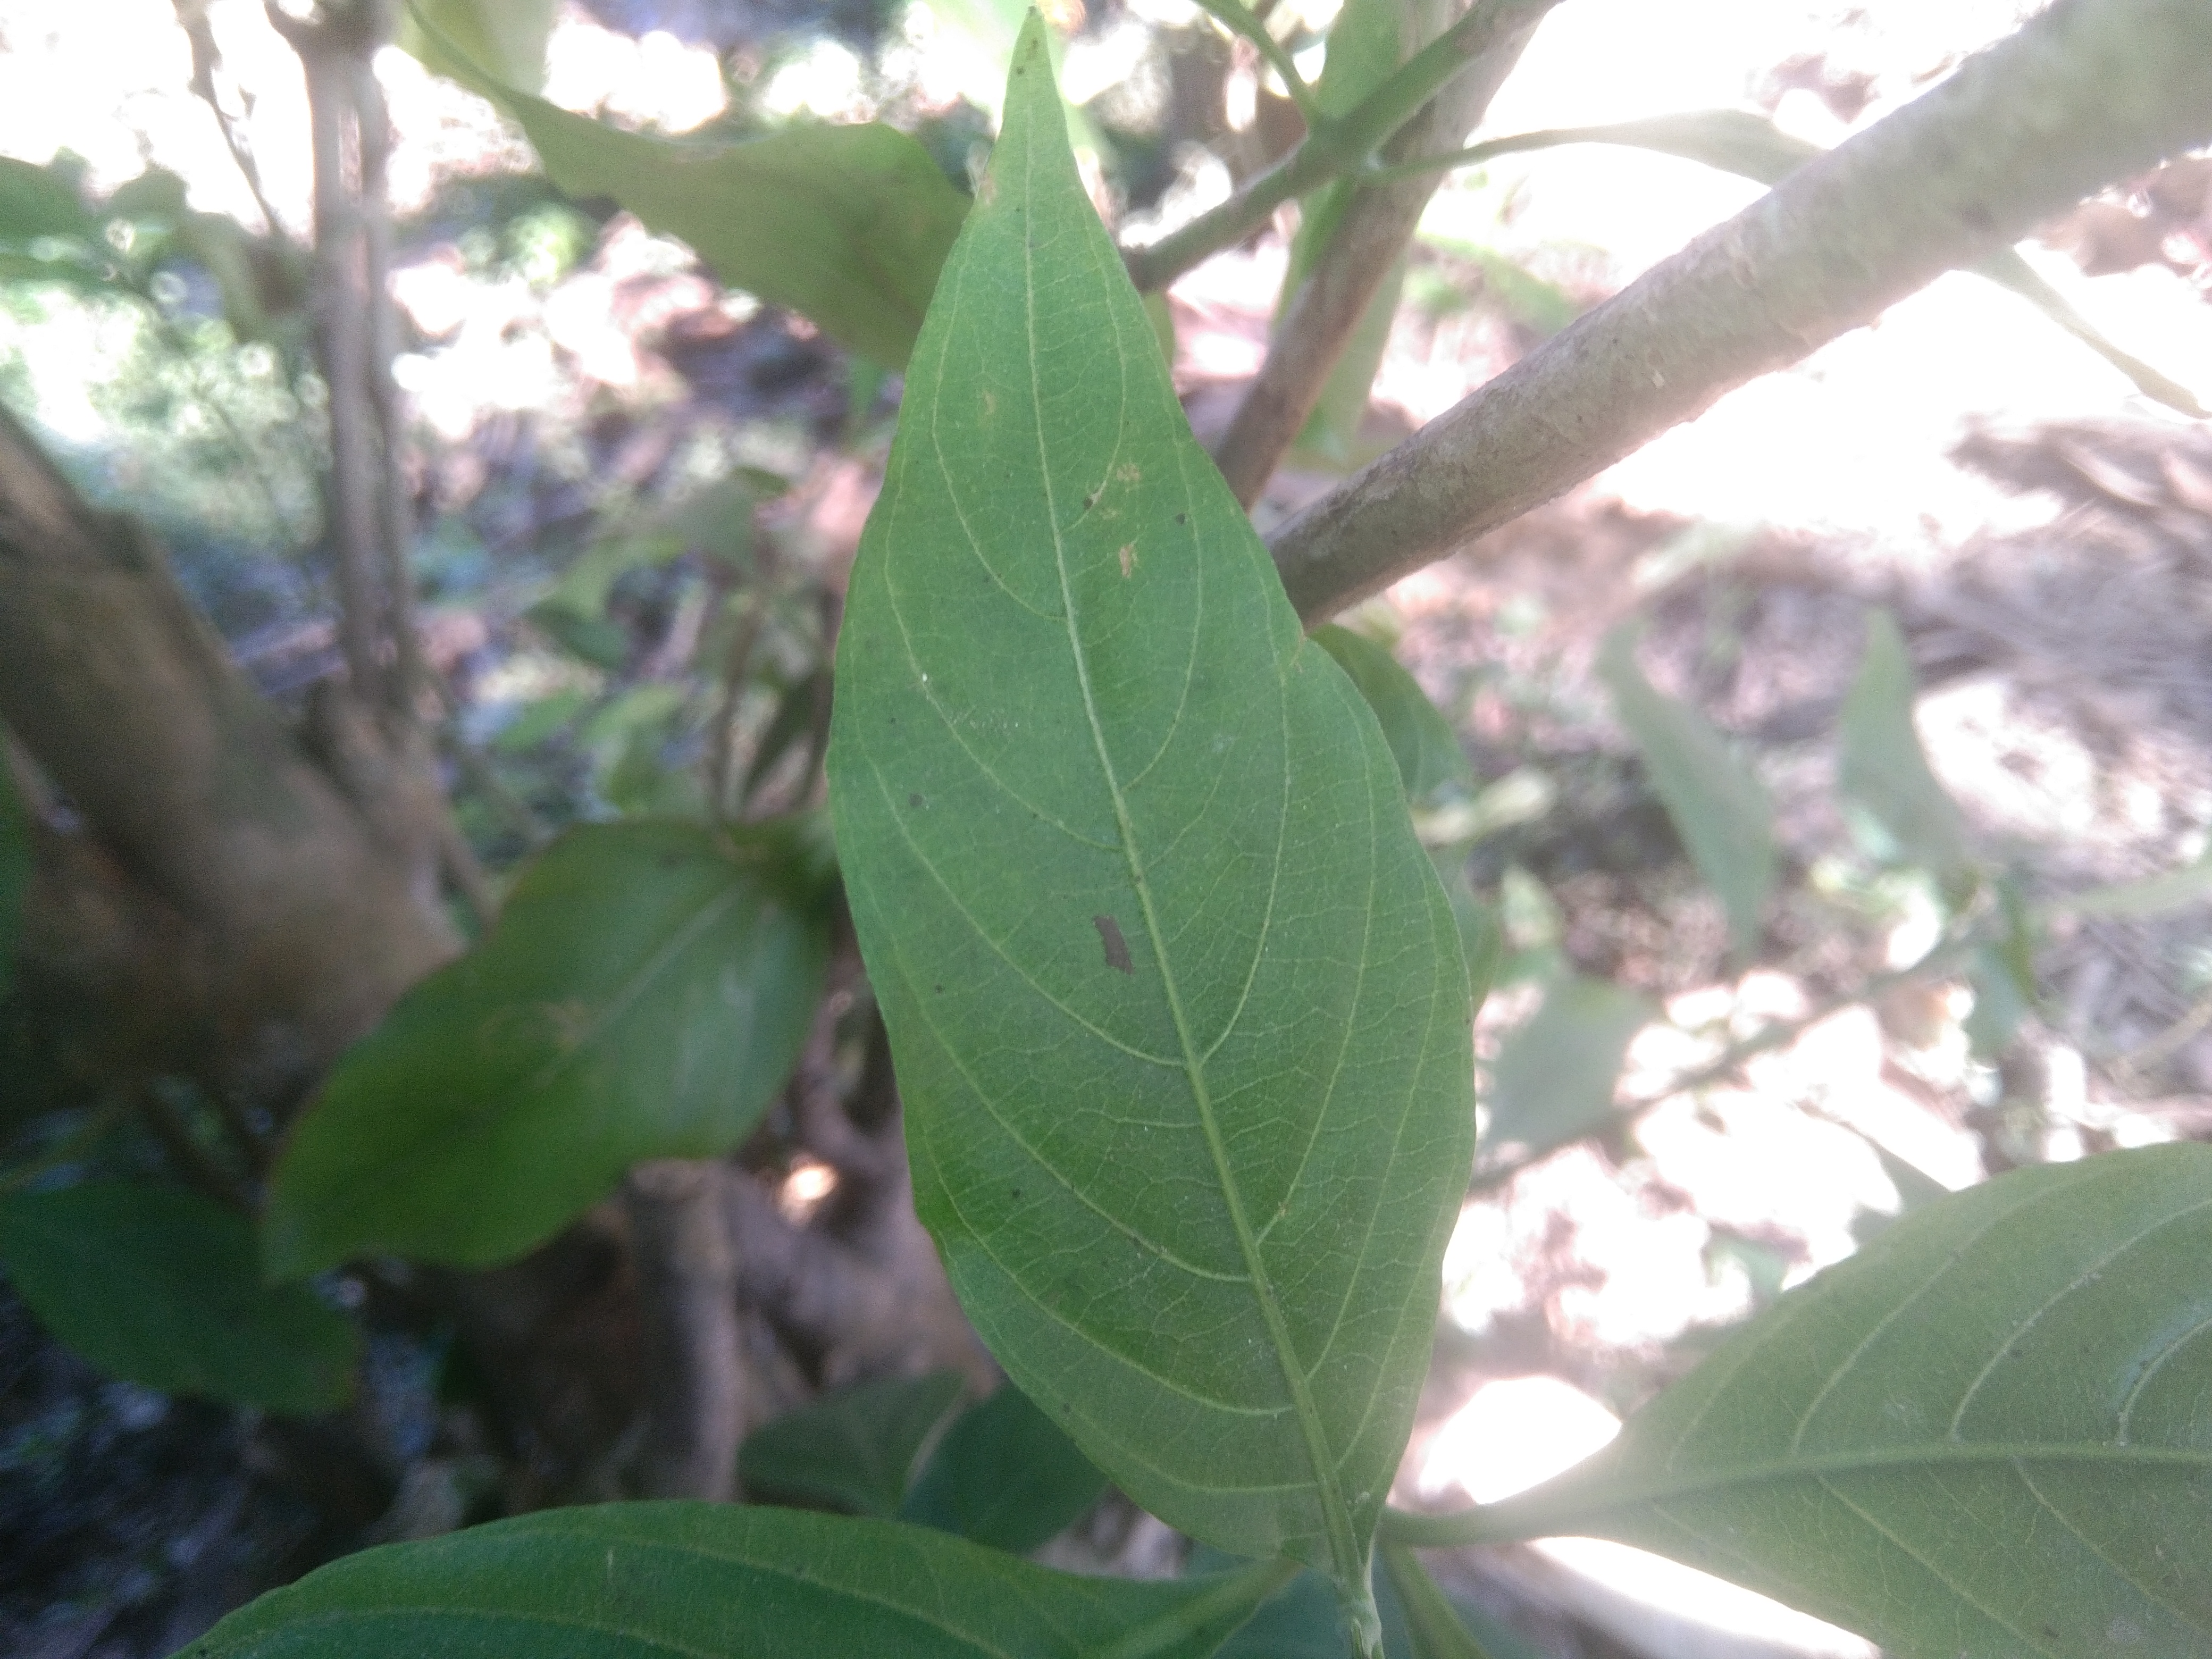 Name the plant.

vasaka
